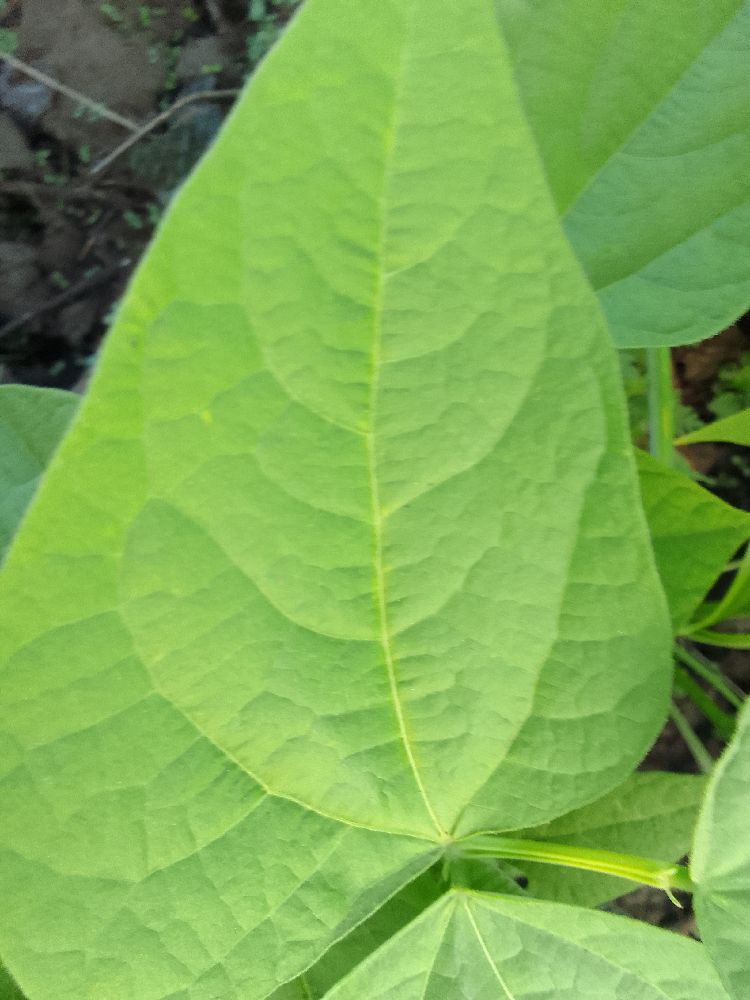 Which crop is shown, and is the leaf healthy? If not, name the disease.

common bean, healthy
